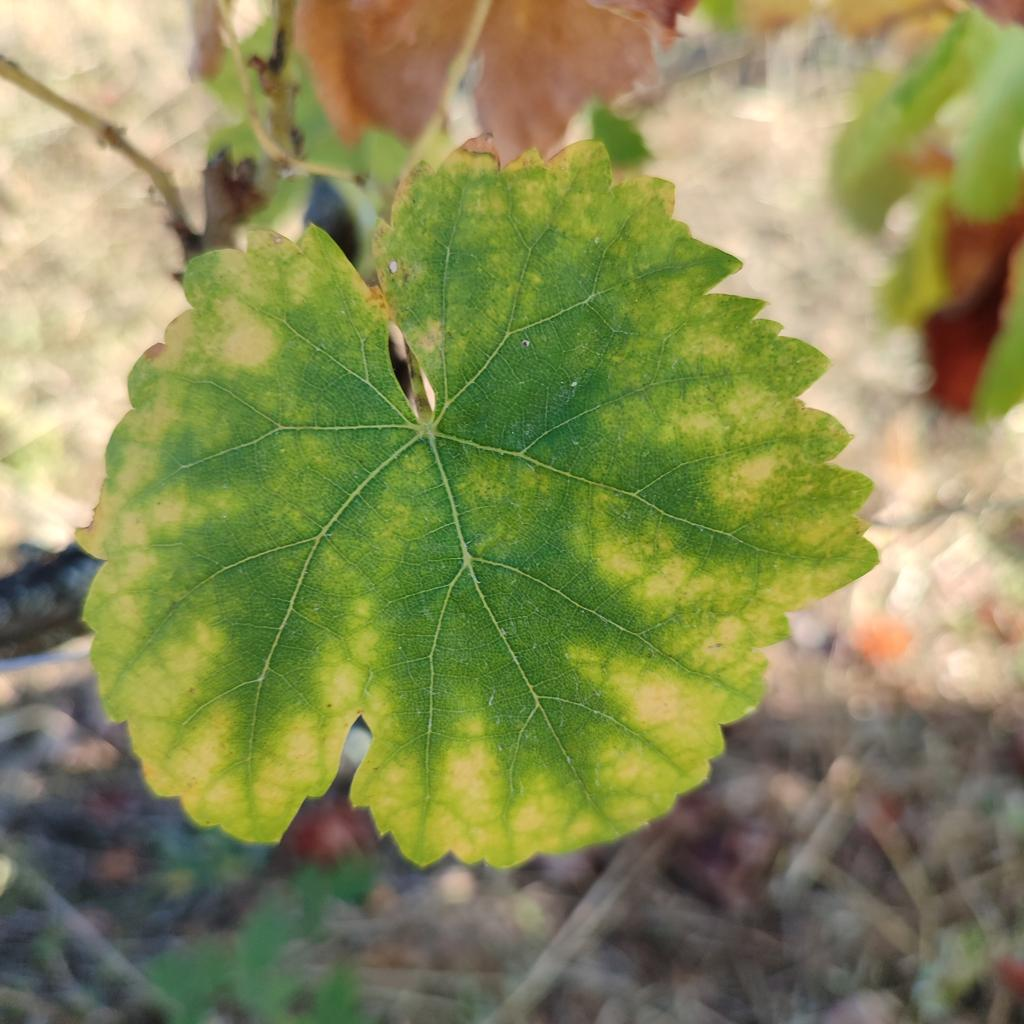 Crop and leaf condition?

grapevine, esca complex
